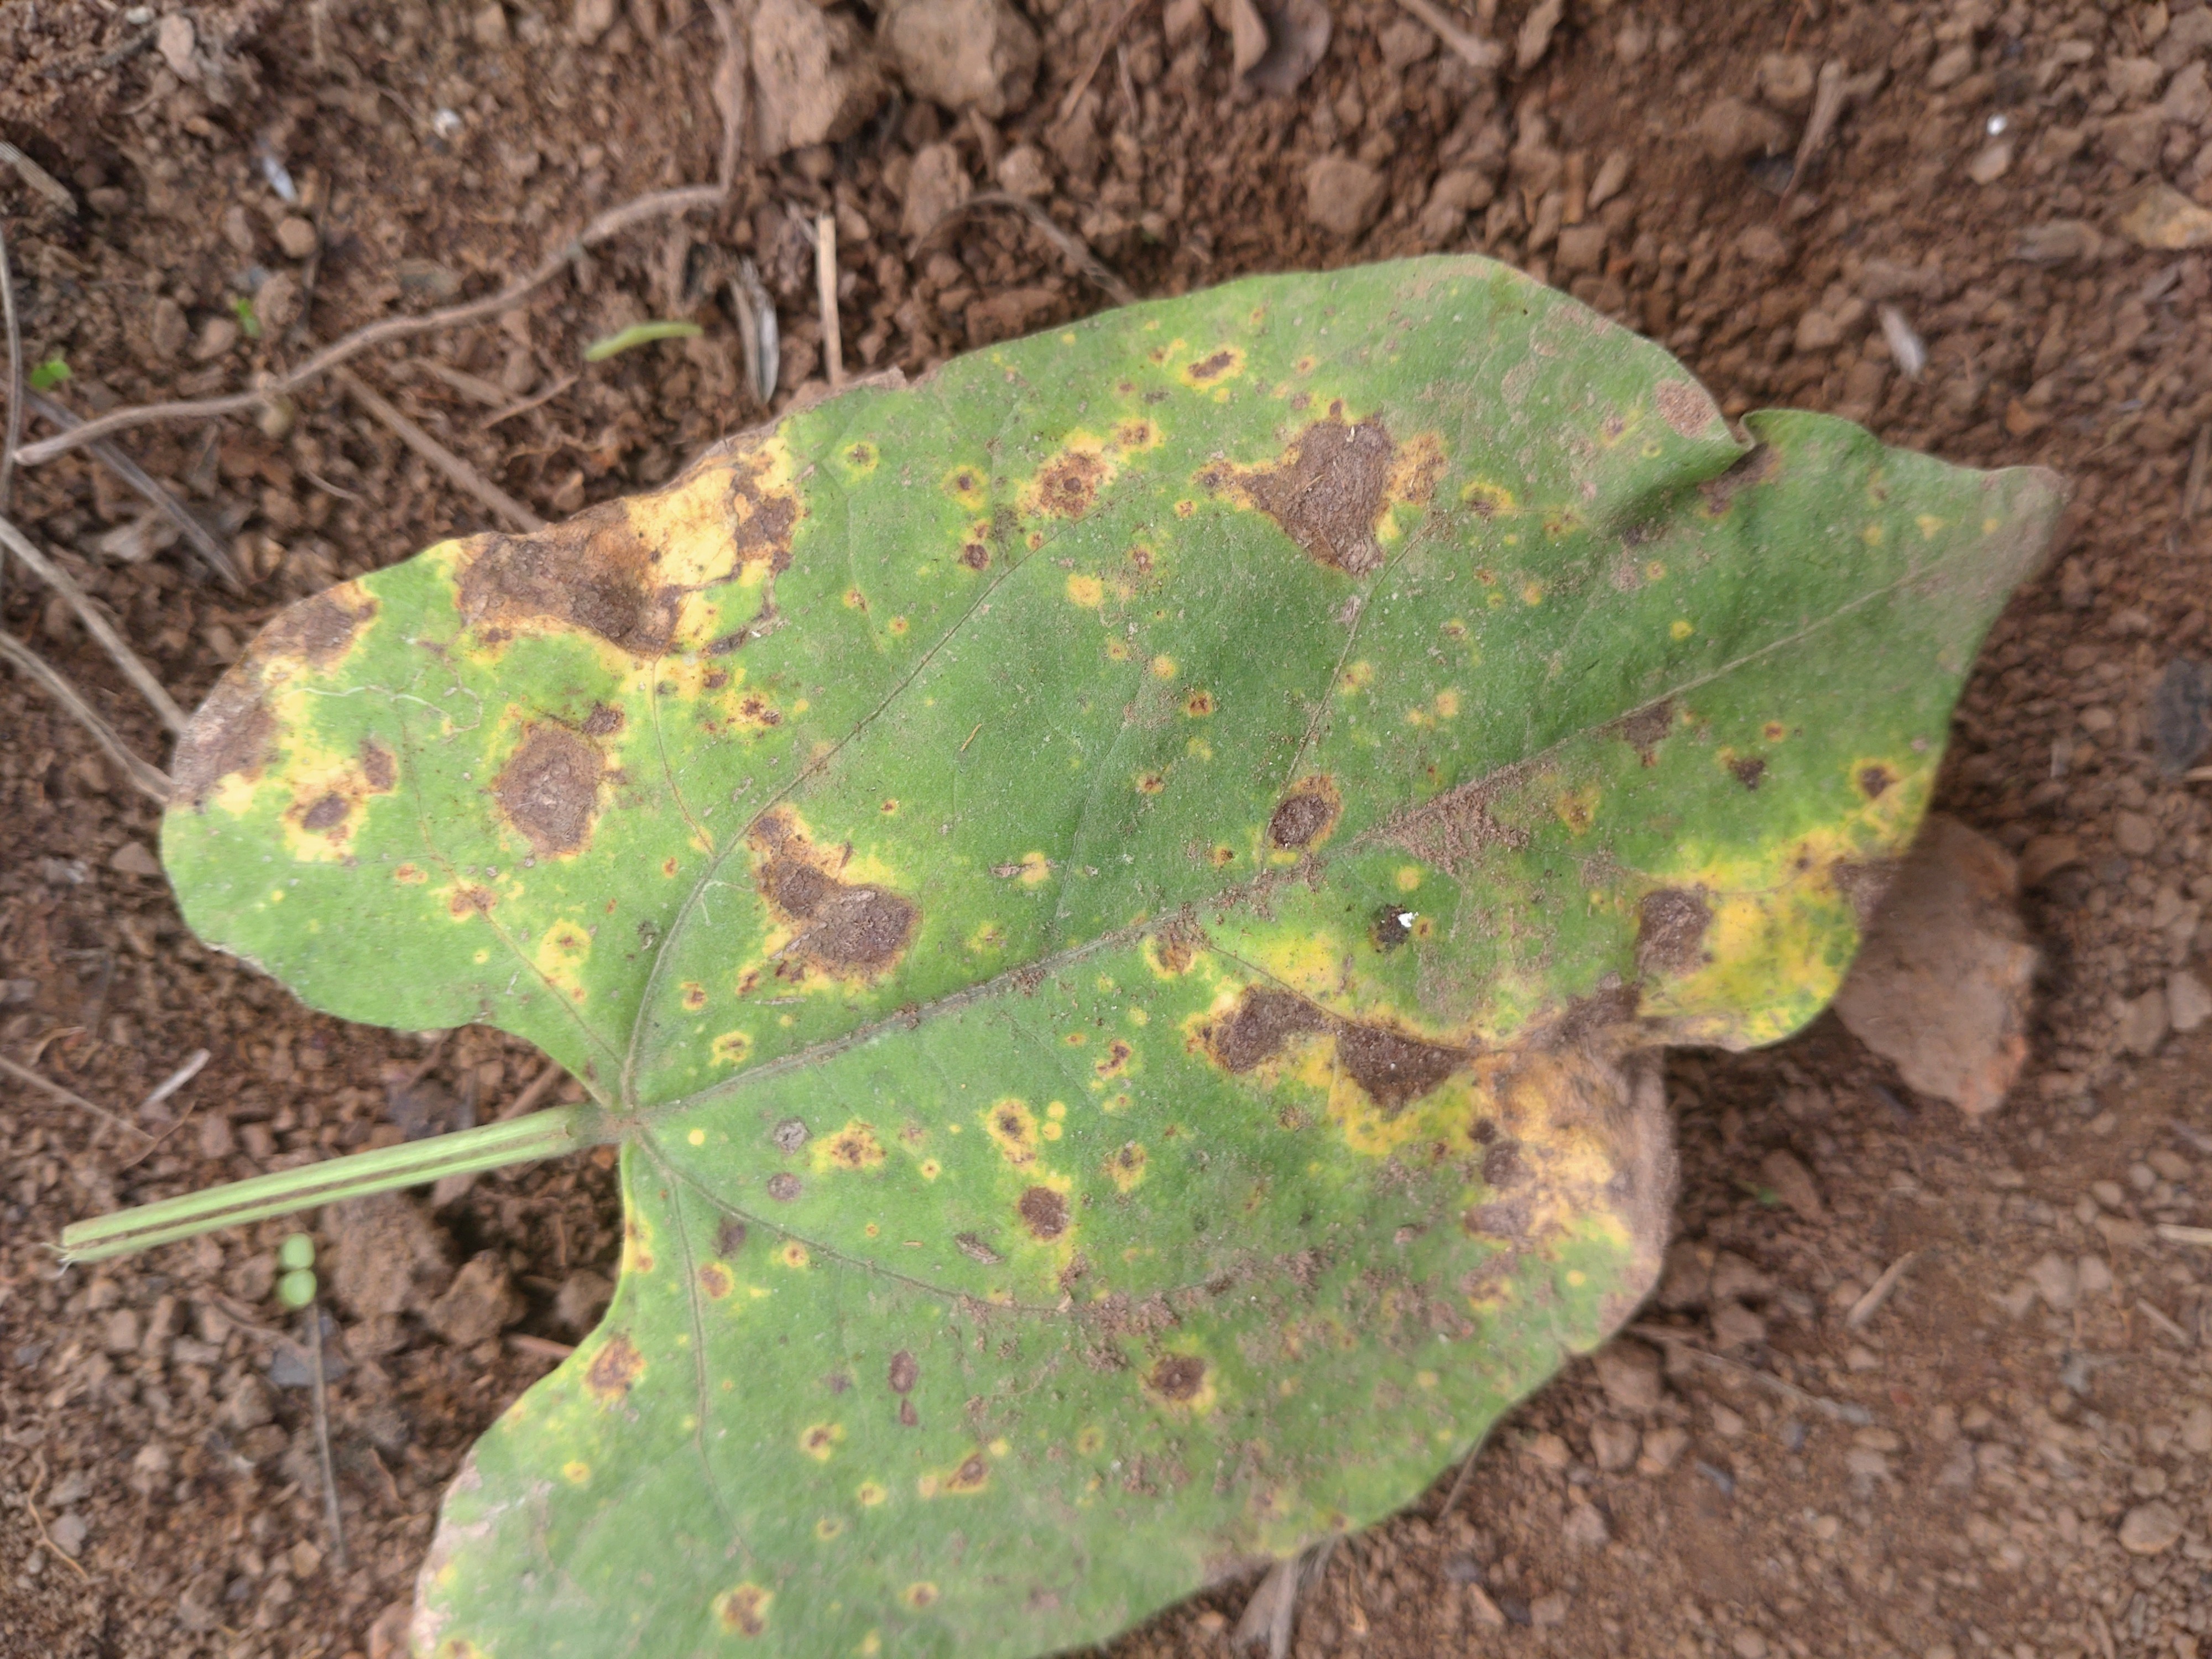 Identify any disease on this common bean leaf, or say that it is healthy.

rust
